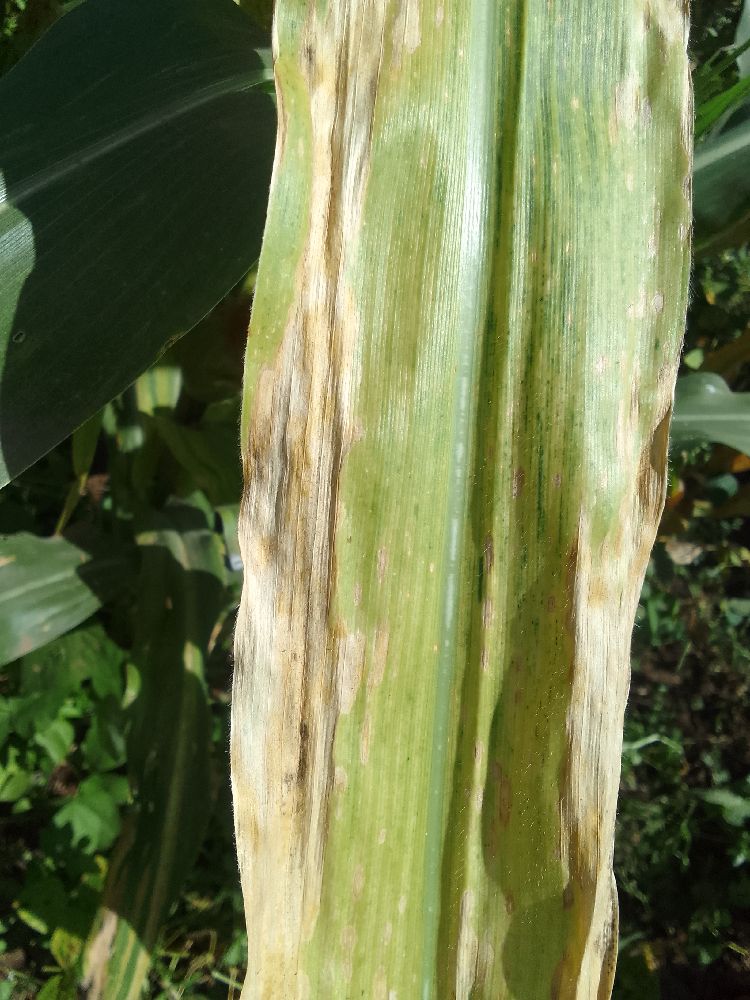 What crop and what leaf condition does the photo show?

maize, maize lethal necrosis
